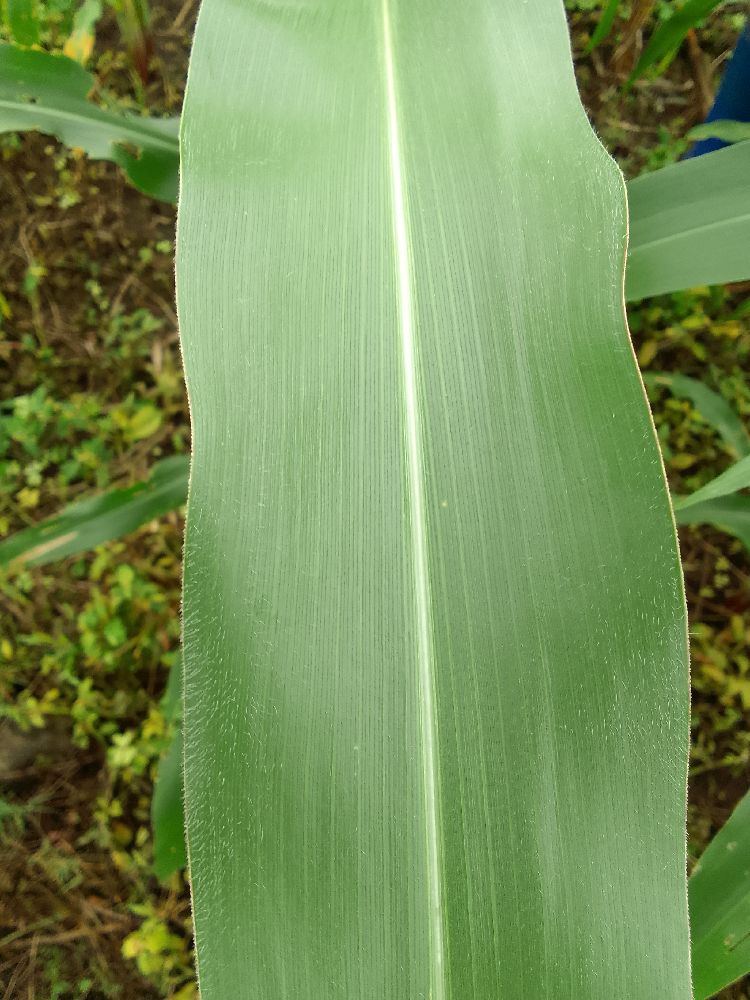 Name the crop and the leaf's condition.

maize, healthy
